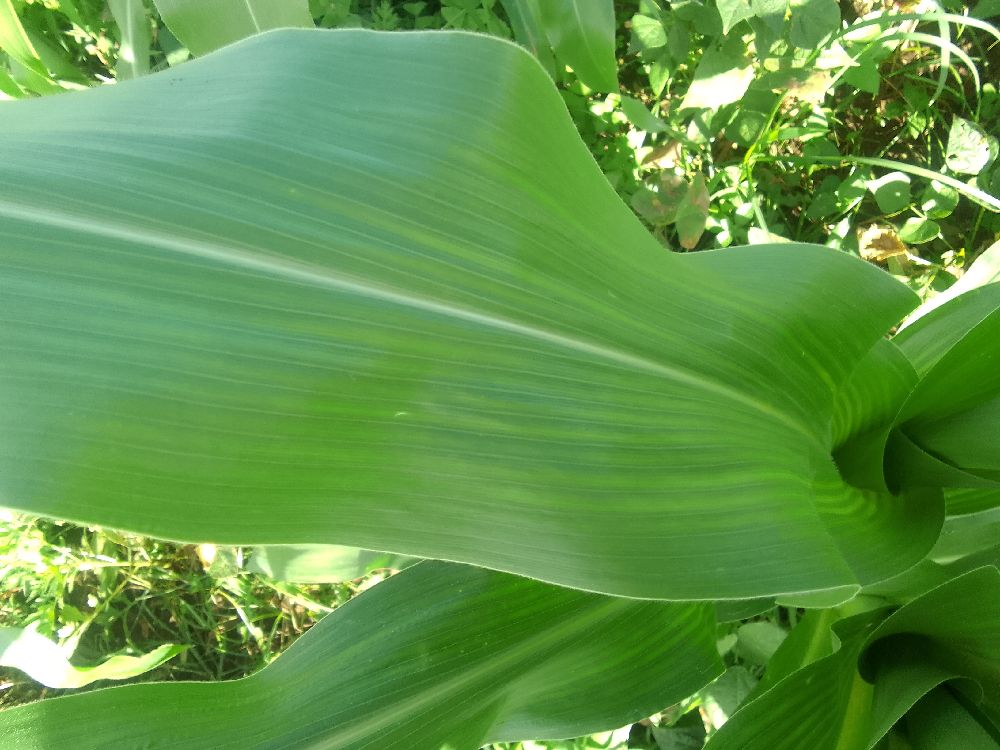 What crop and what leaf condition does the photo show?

maize, healthy
